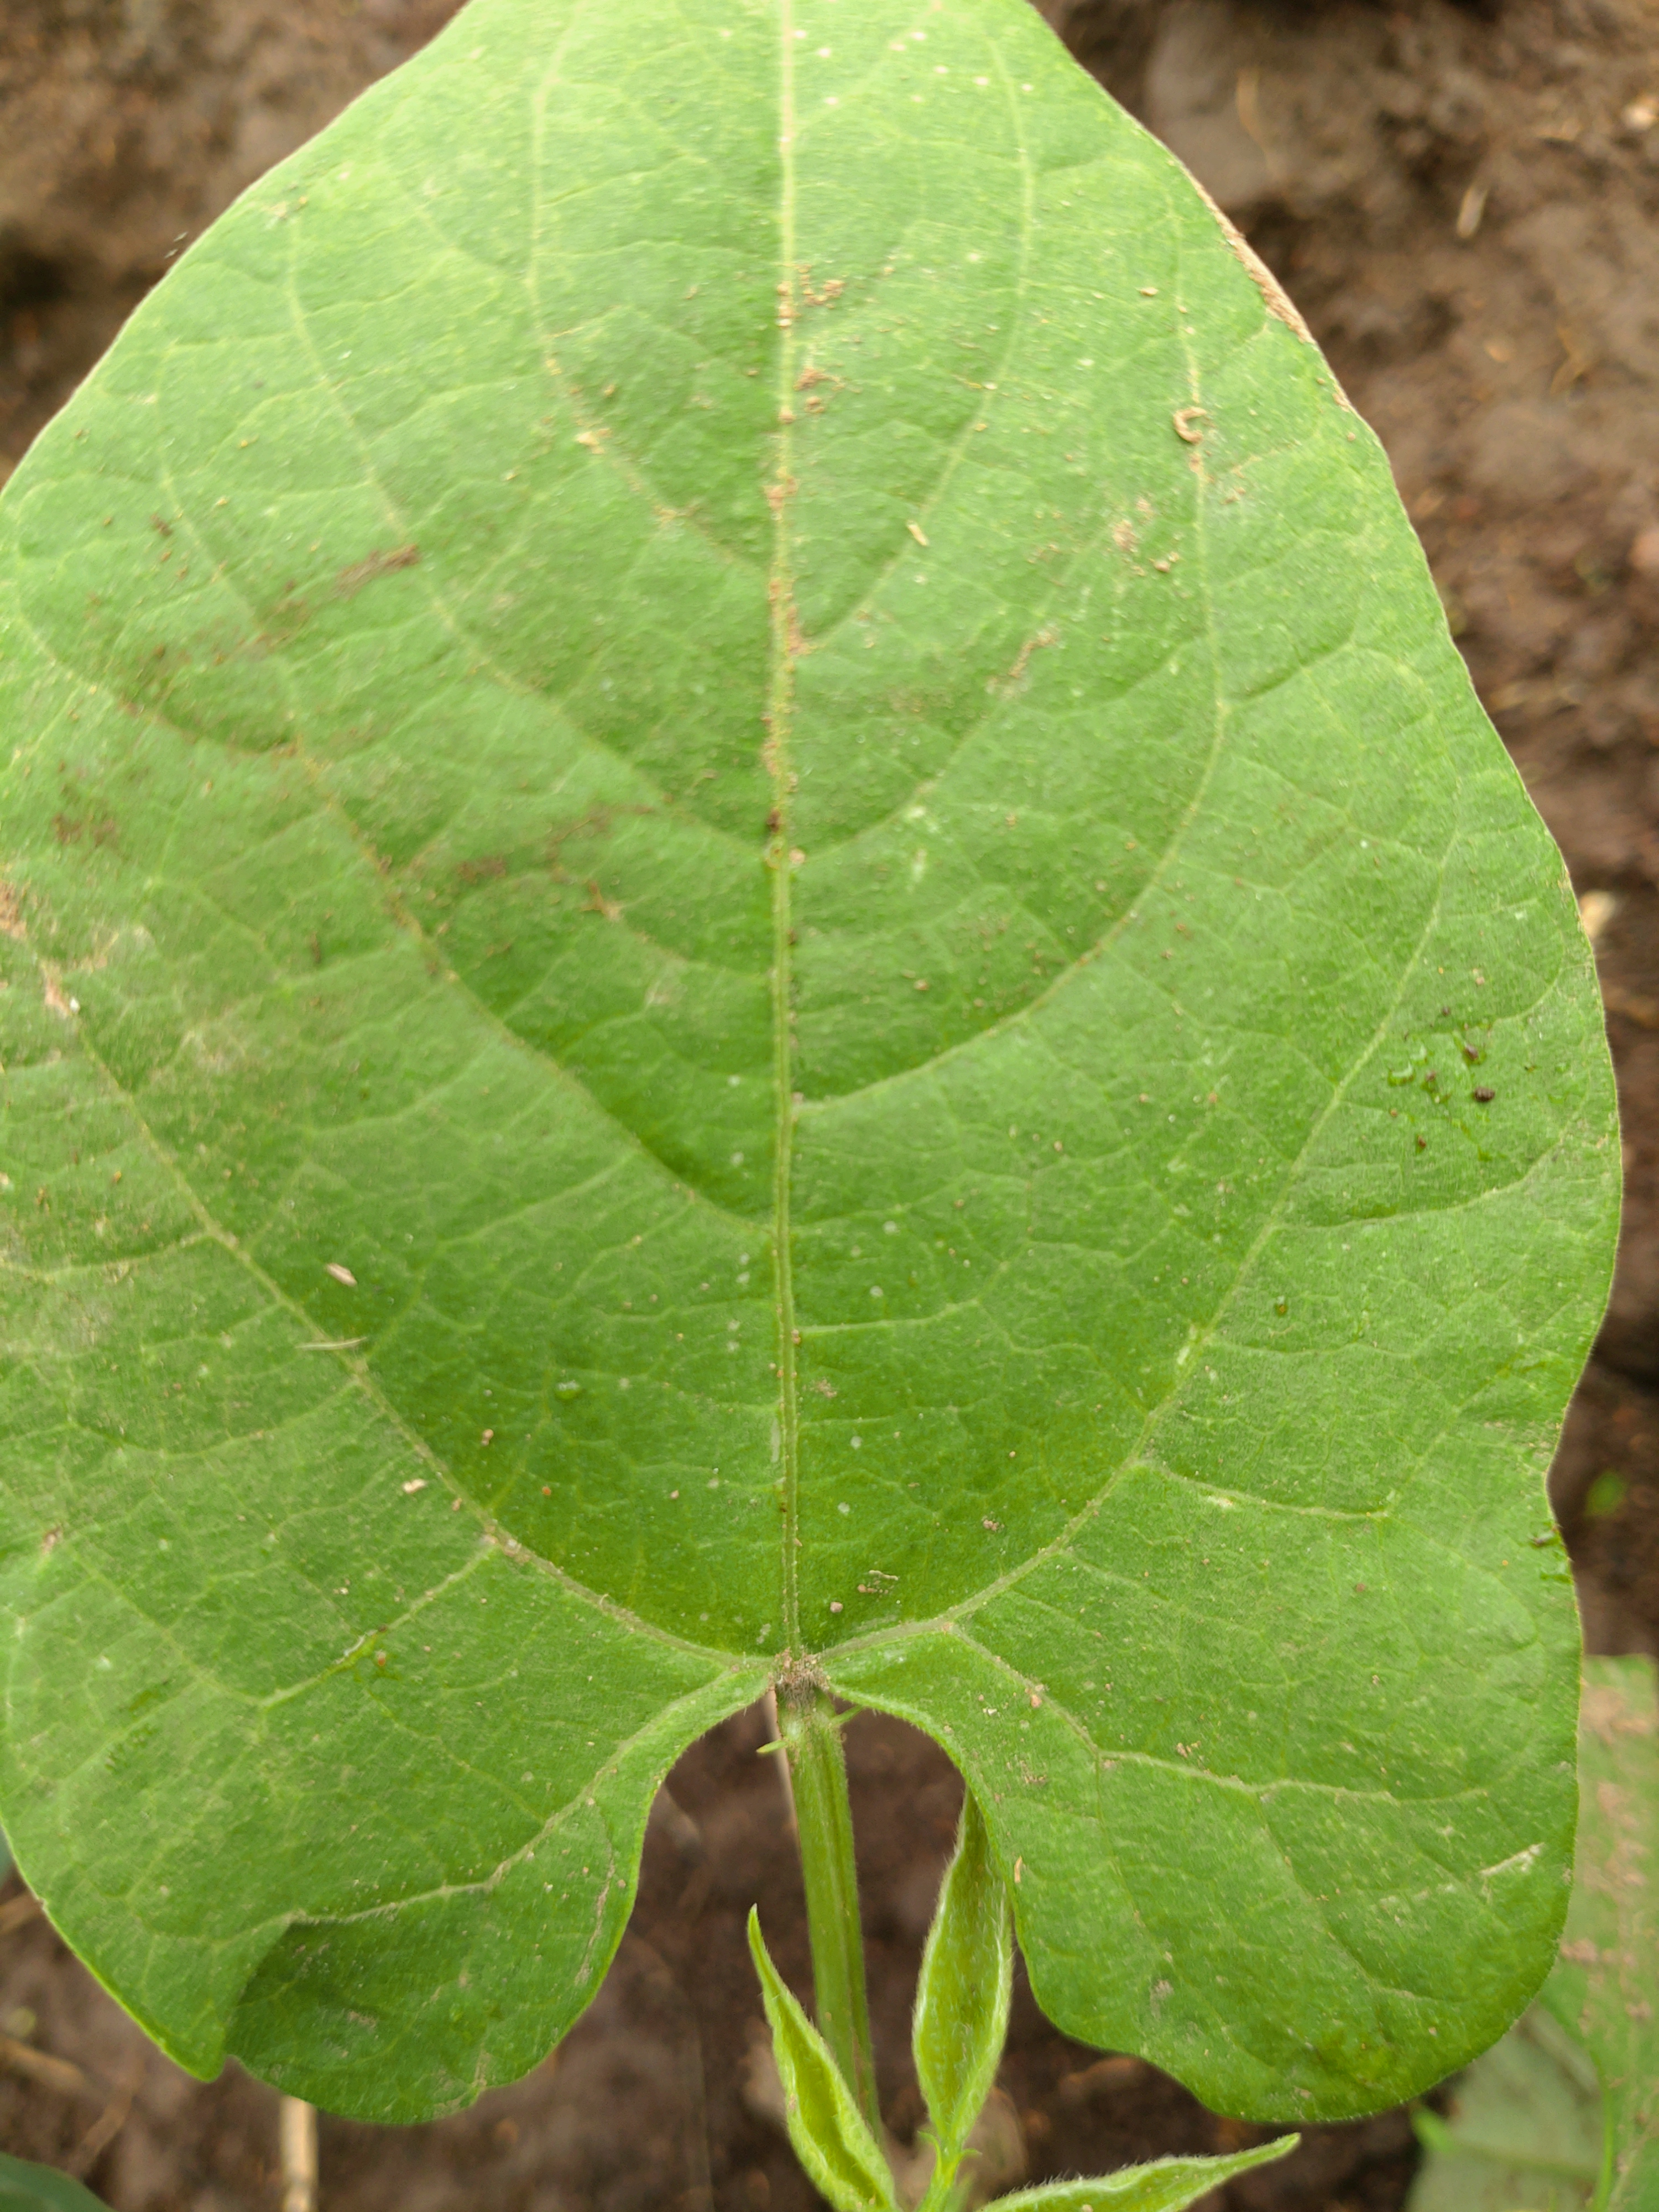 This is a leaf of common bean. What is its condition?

healthy
